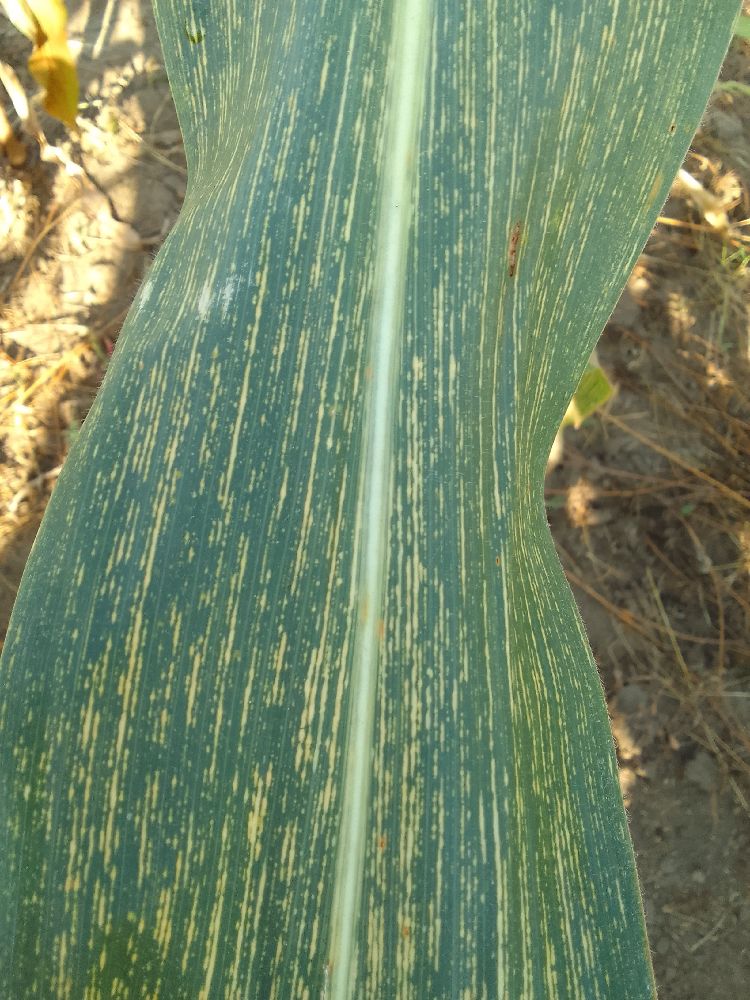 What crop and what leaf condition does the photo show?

maize, maize streak virus
